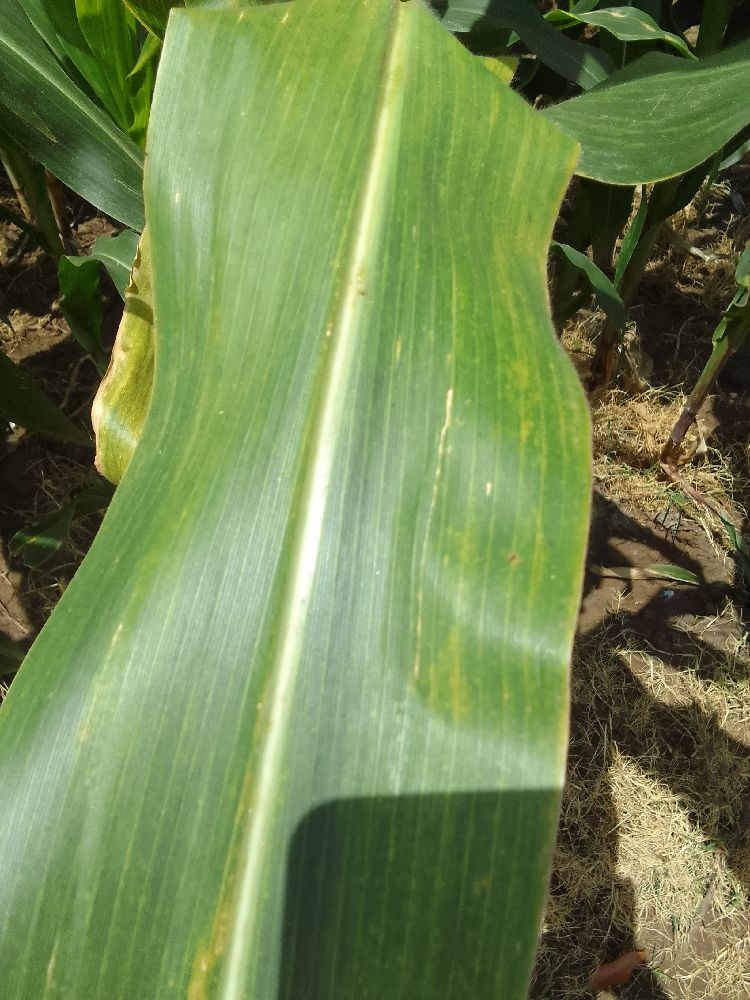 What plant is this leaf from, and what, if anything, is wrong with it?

maize, maize lethal necrosis
